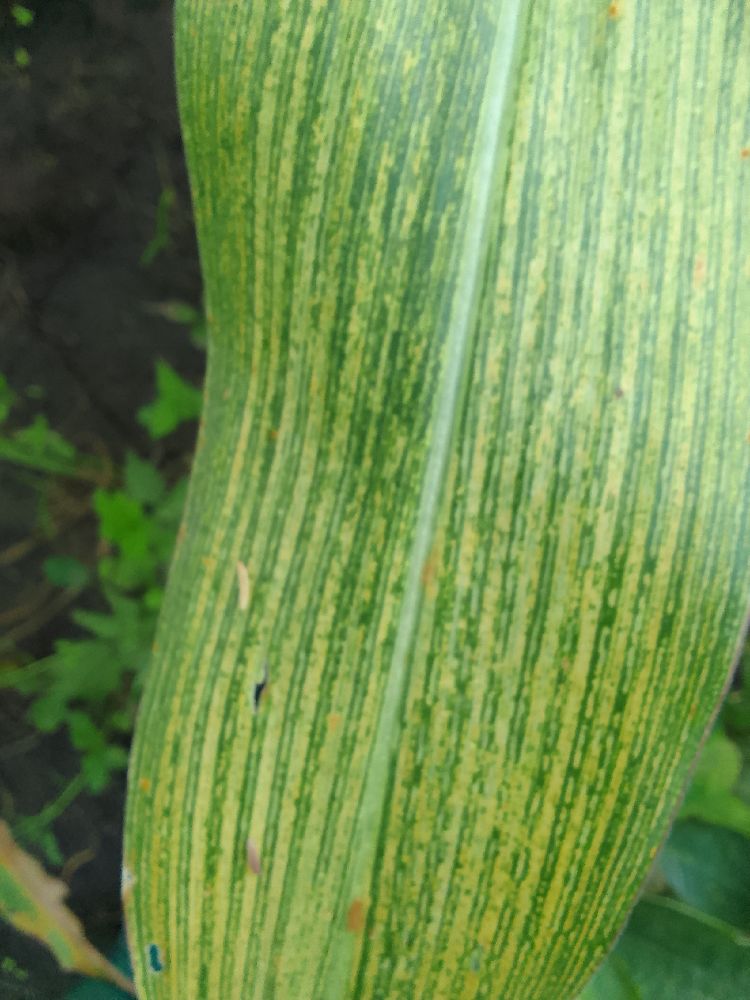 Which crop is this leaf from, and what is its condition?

maize, maize streak virus
